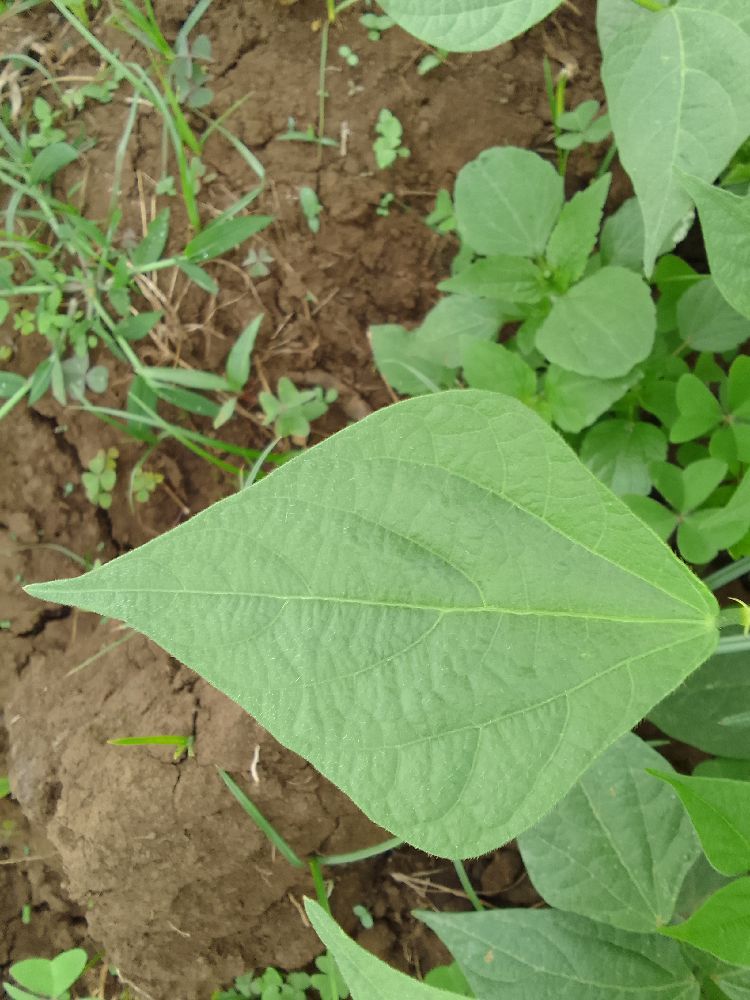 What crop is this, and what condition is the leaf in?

common bean, healthy
